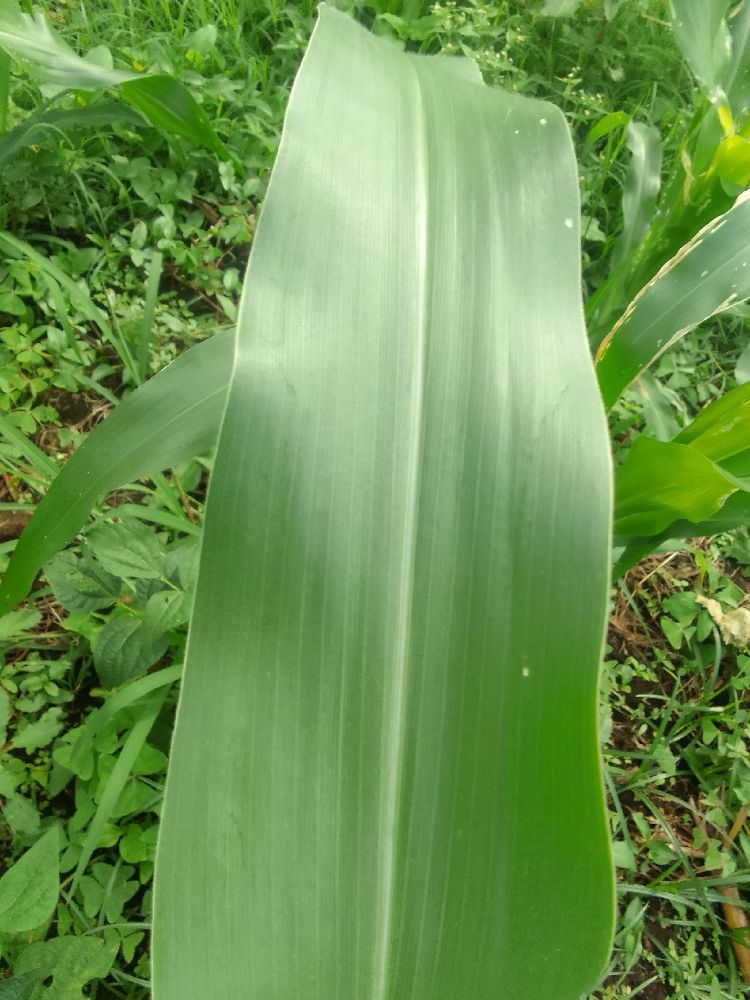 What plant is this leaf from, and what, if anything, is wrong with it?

maize, healthy
